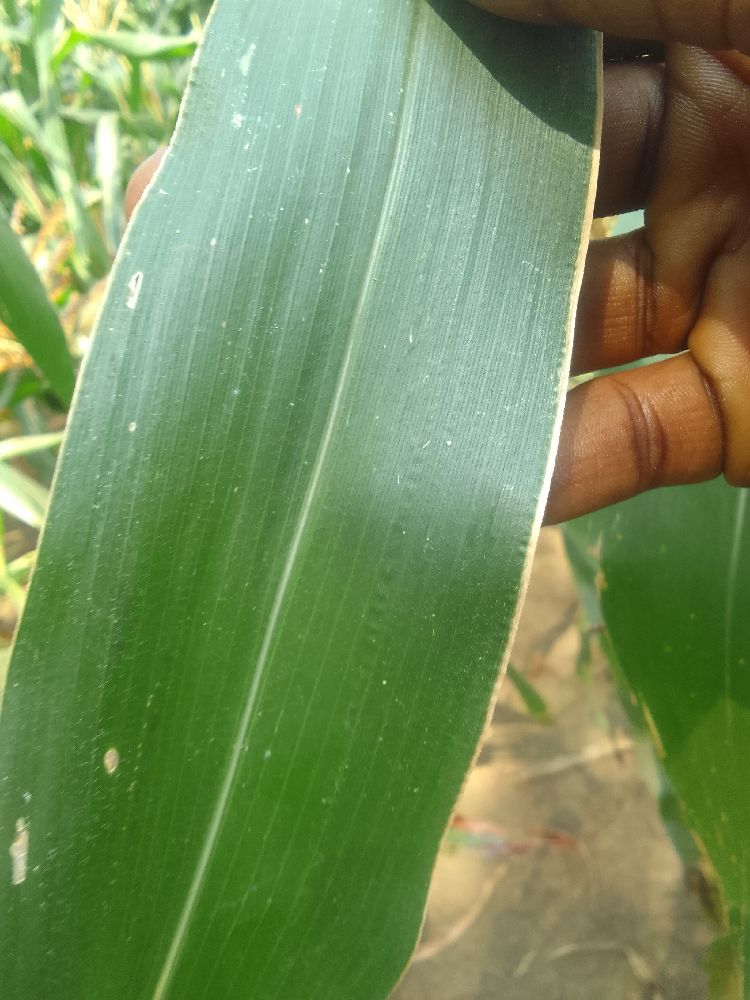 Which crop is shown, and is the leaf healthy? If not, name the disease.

maize, healthy
